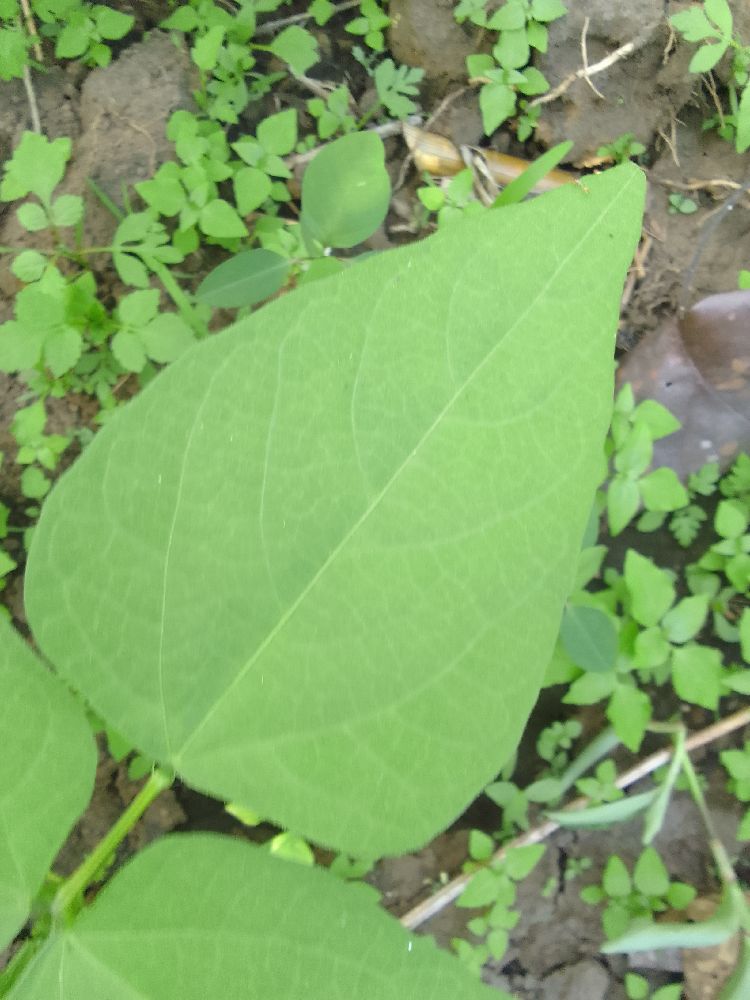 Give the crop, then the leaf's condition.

common bean, healthy
